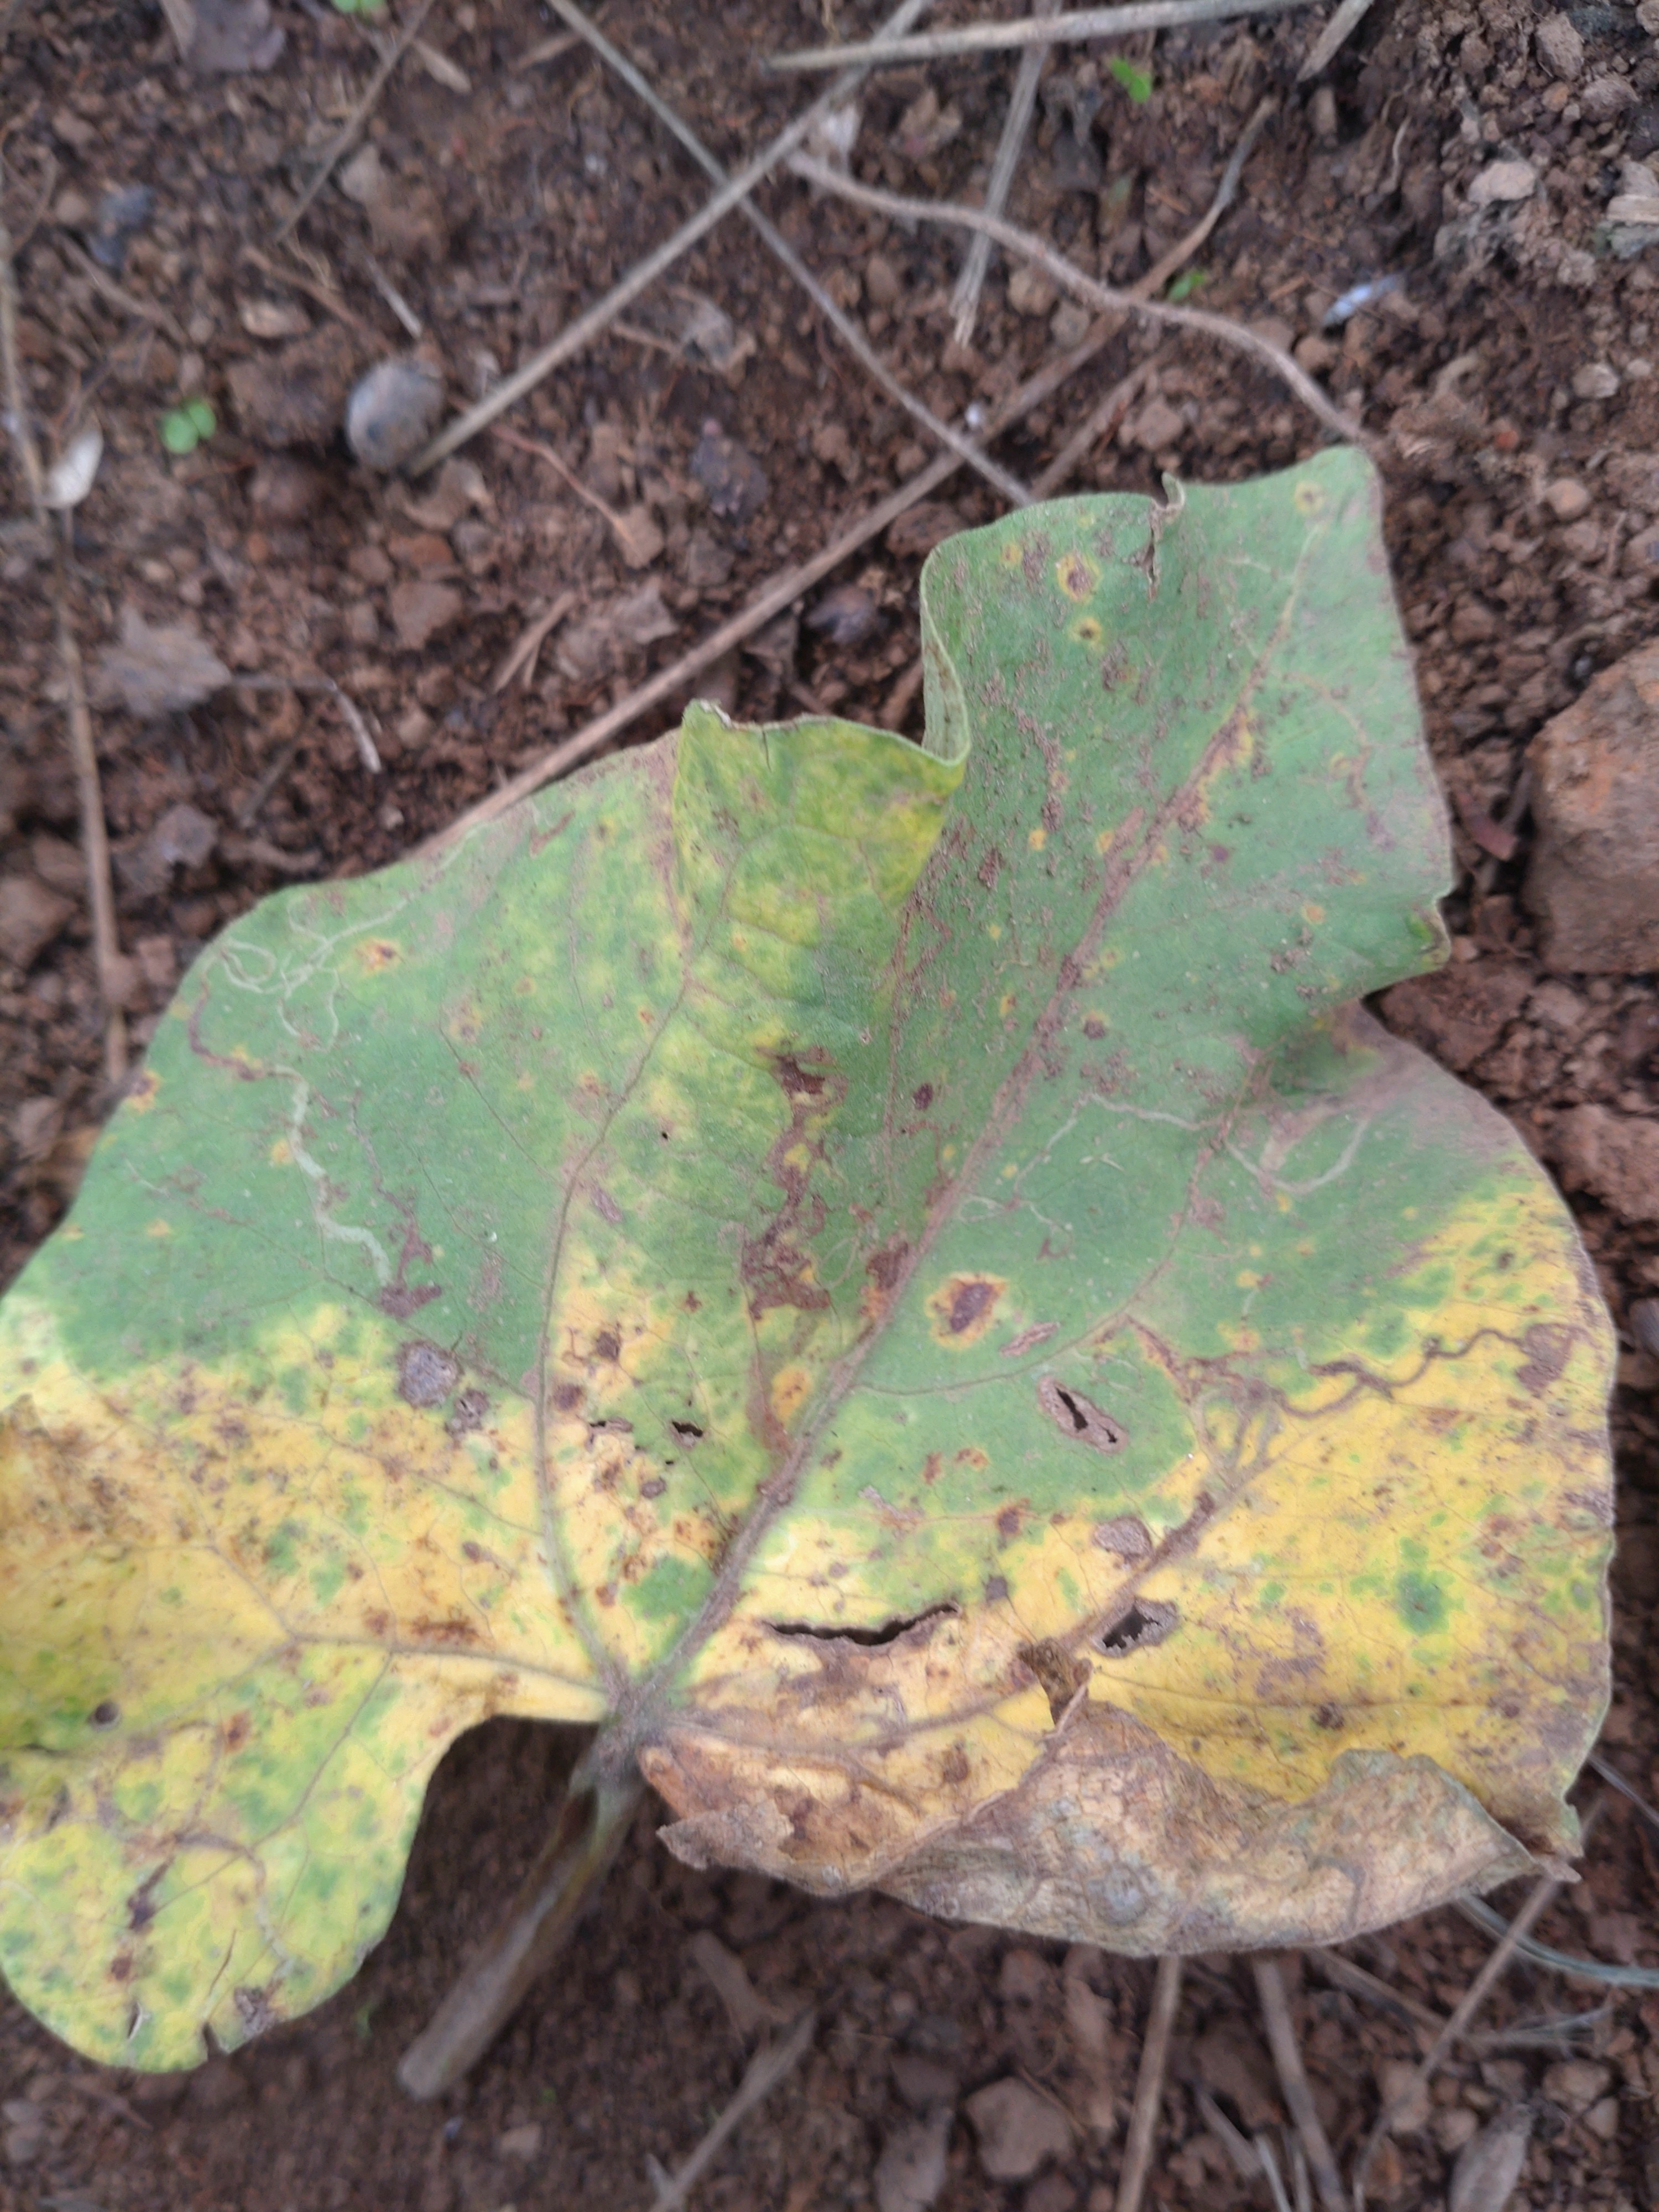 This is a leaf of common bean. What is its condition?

rust
